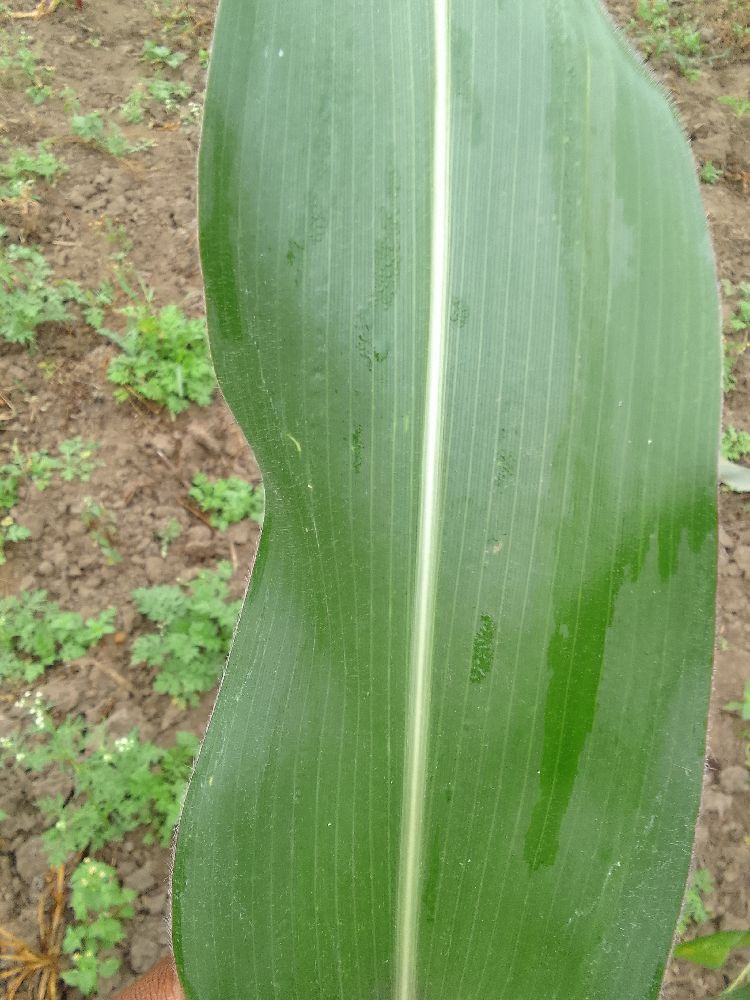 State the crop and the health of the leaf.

maize, healthy
